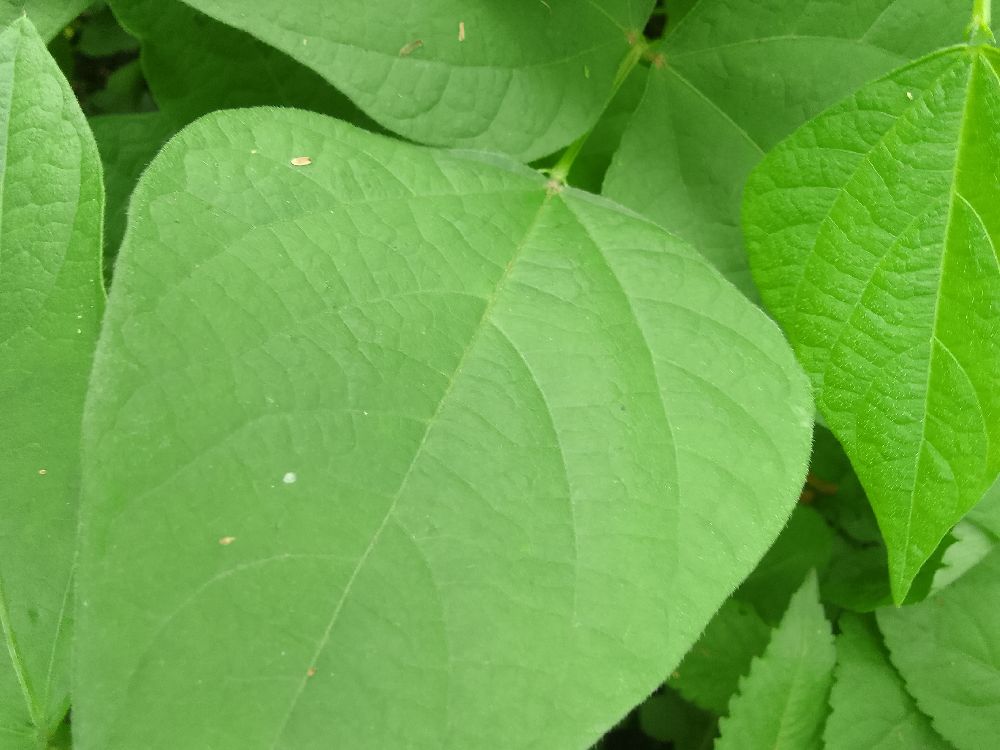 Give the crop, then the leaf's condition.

common bean, healthy
